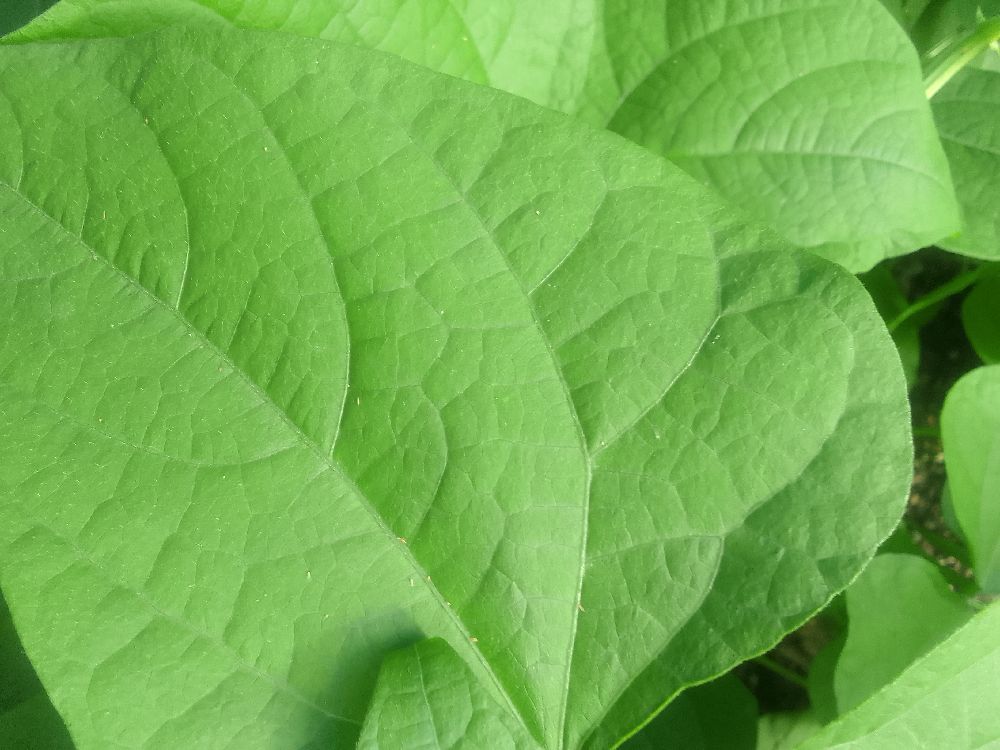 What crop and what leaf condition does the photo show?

common bean, healthy
